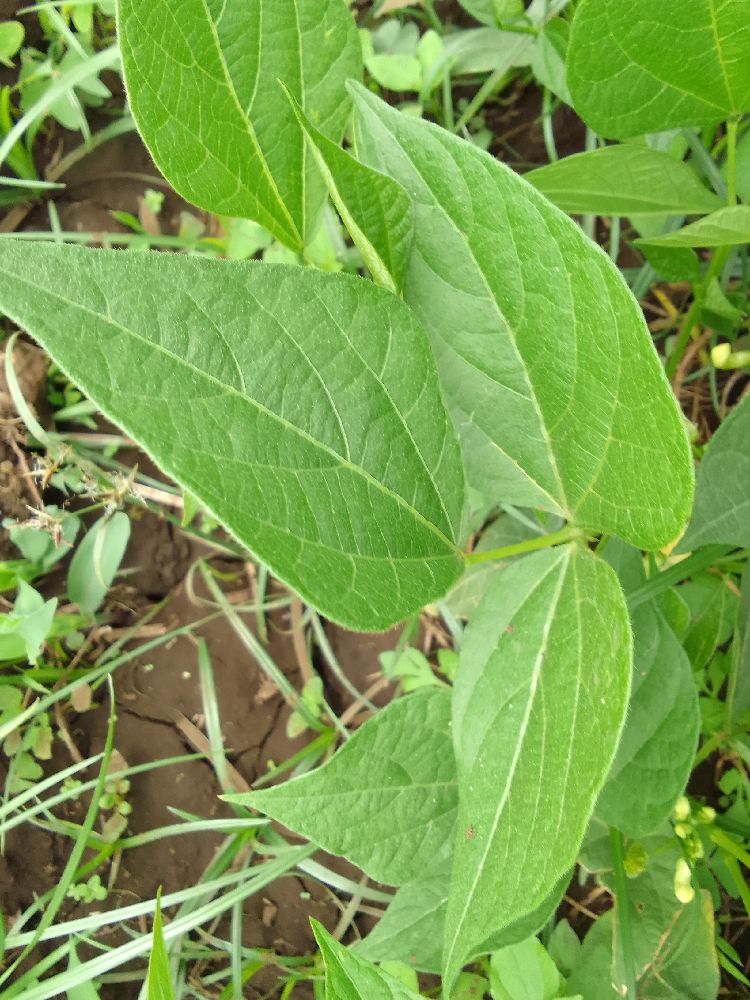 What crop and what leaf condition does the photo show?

common bean, healthy
